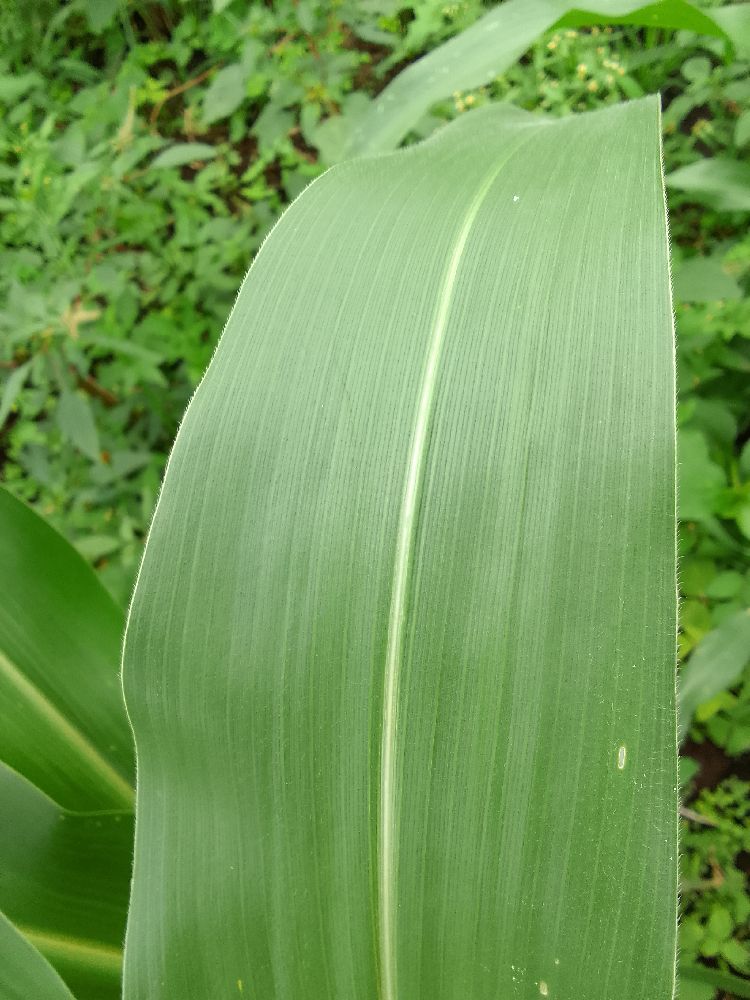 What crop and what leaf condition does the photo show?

maize, healthy
